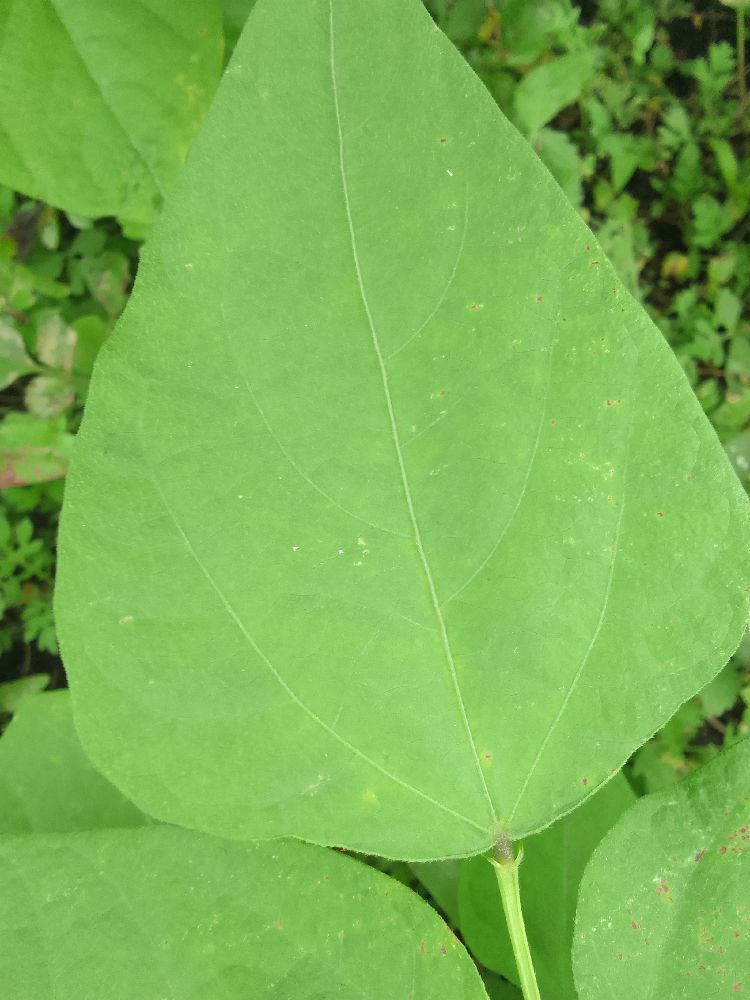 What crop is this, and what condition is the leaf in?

common bean, healthy
